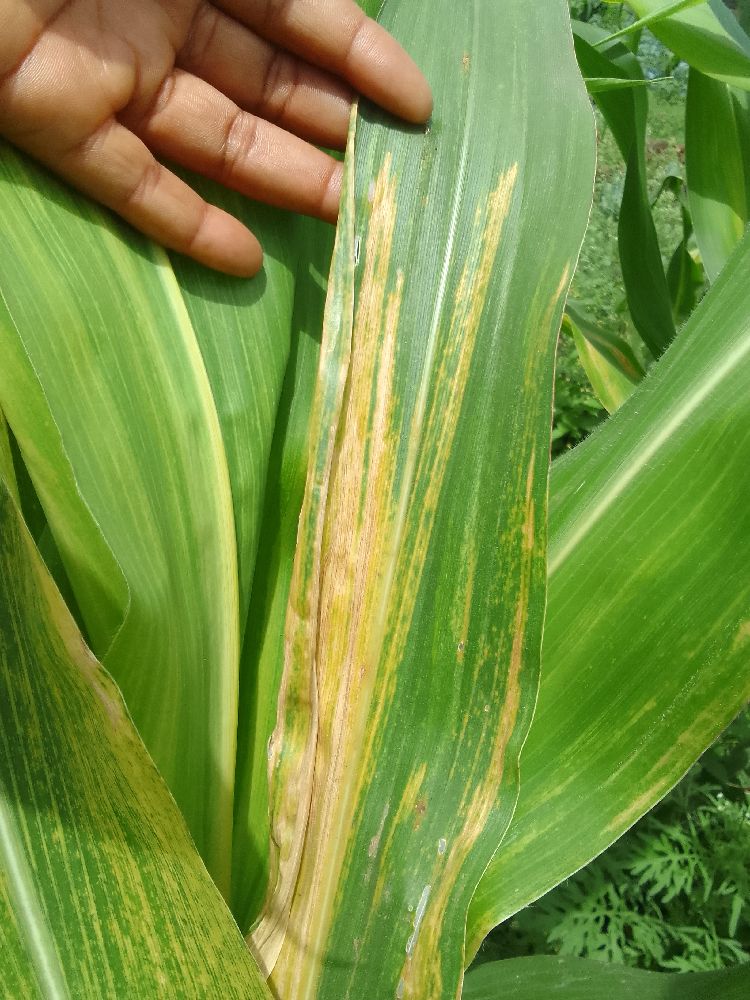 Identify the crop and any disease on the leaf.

maize, maize lethal necrosis
